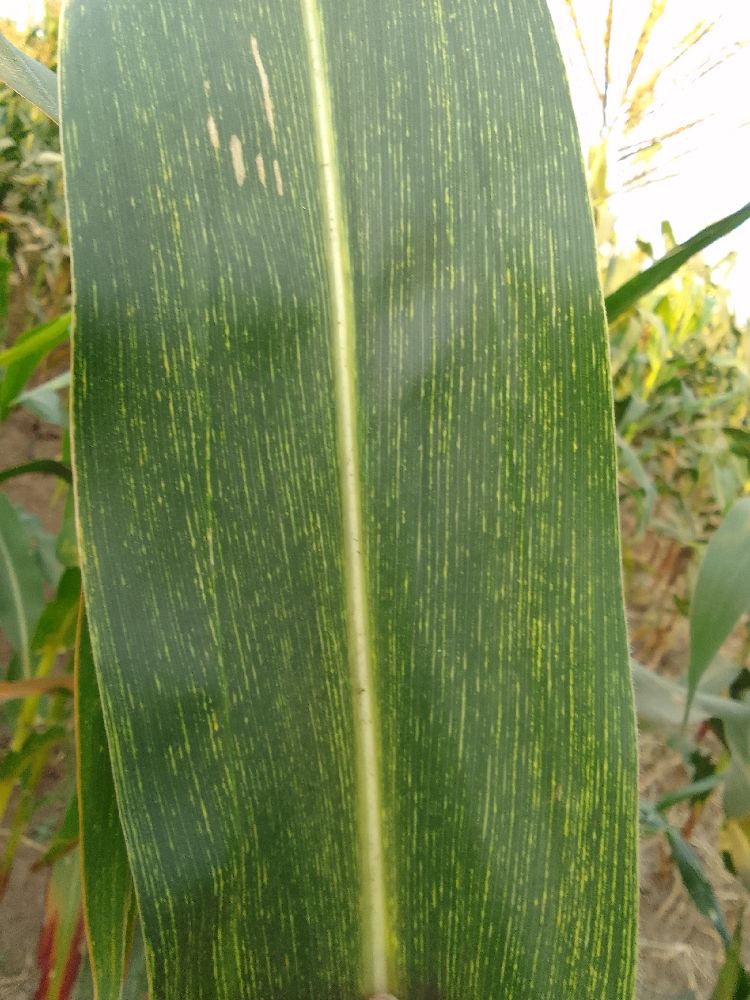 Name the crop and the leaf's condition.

maize, maize streak virus
